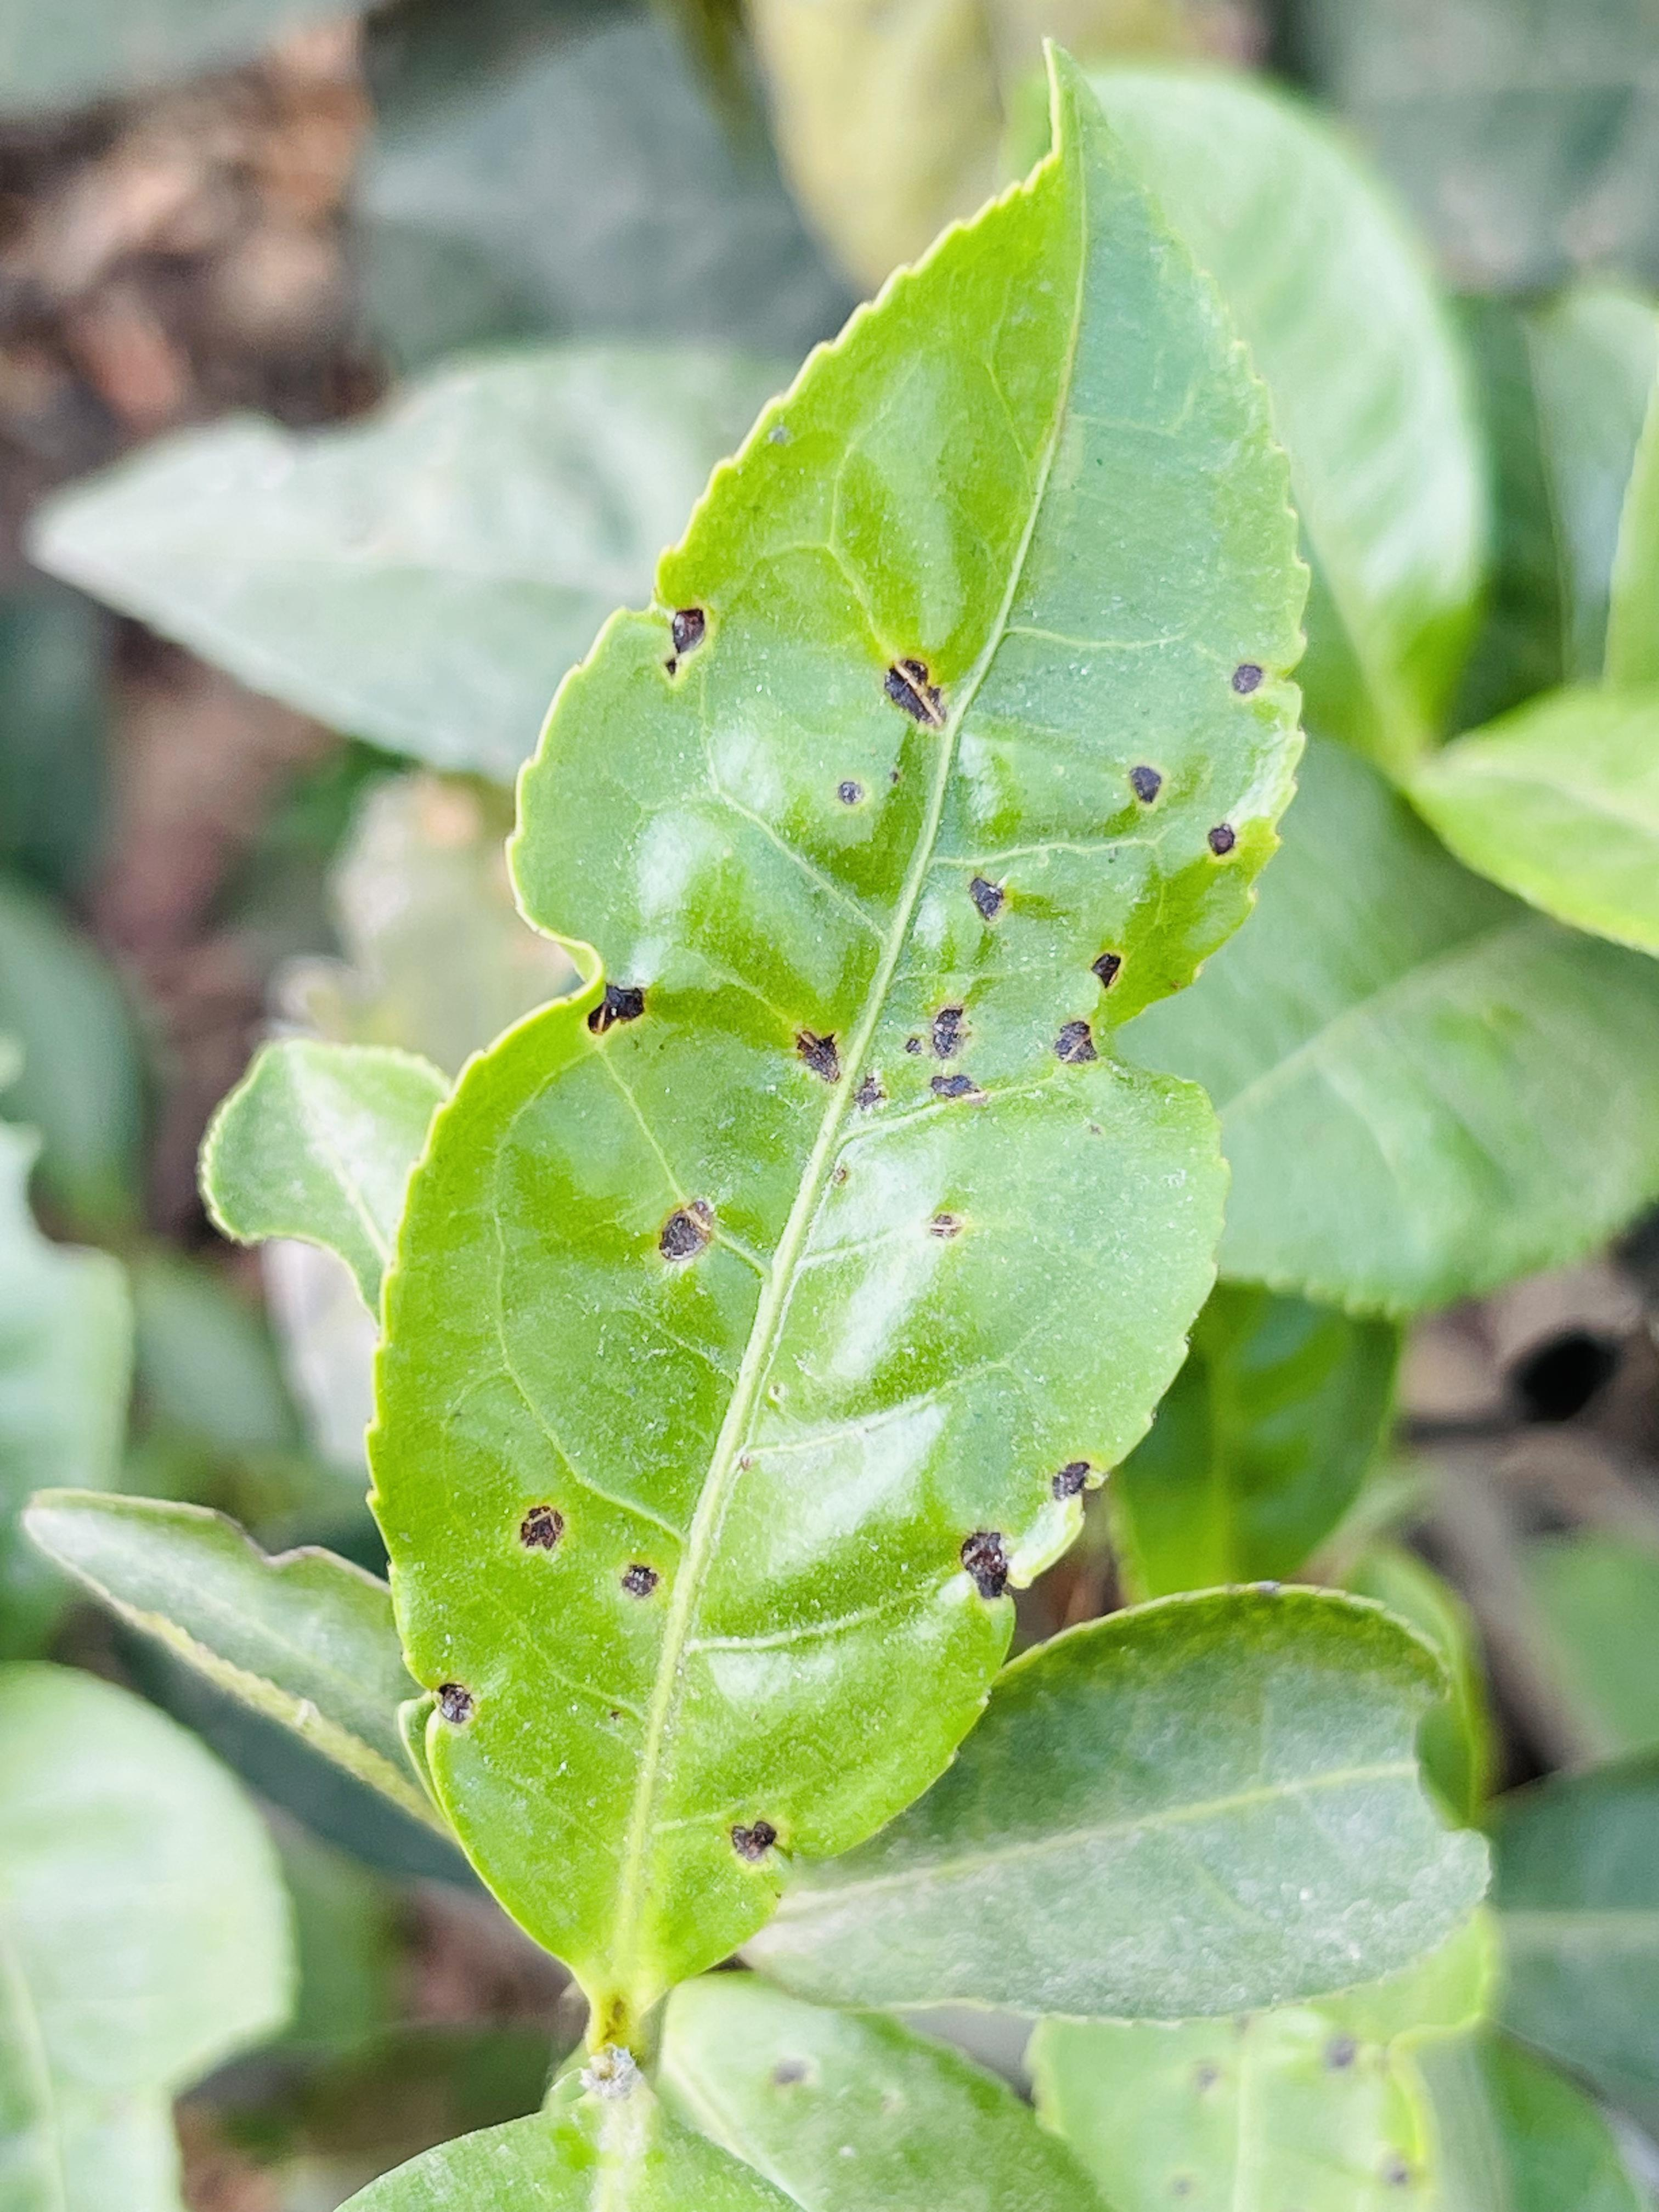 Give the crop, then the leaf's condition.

tea, helopeltis
